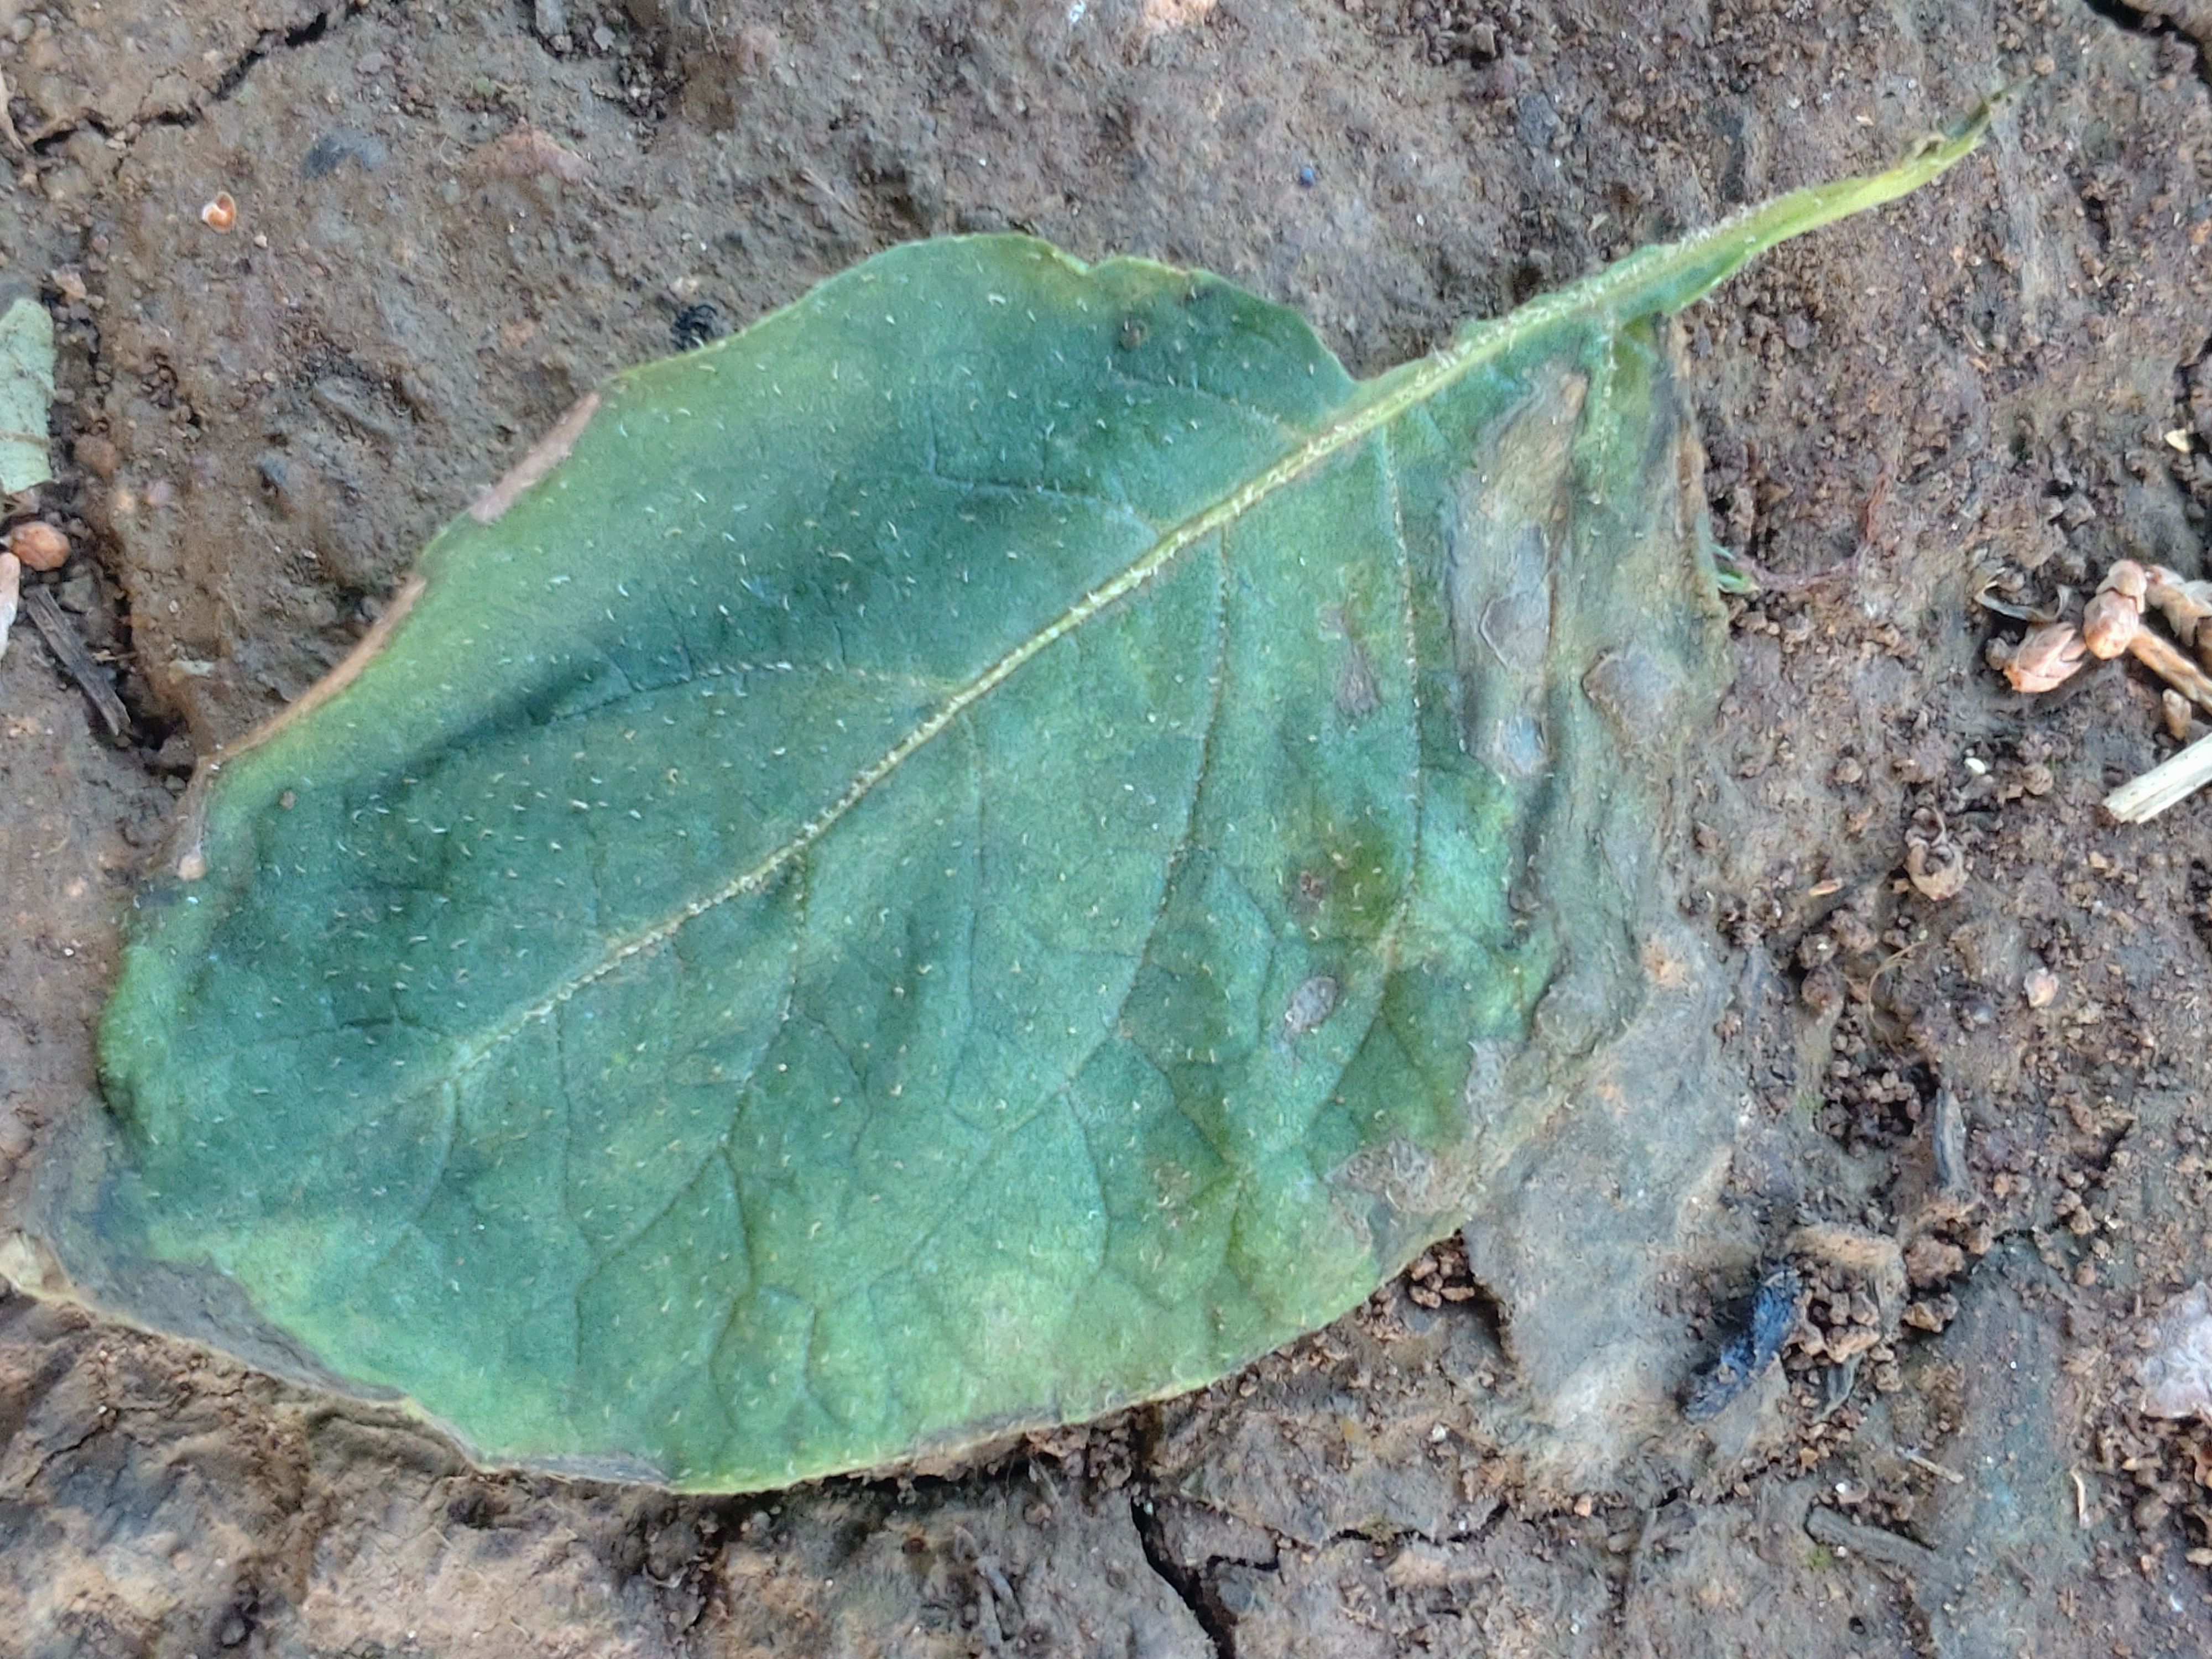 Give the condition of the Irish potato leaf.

early blight
